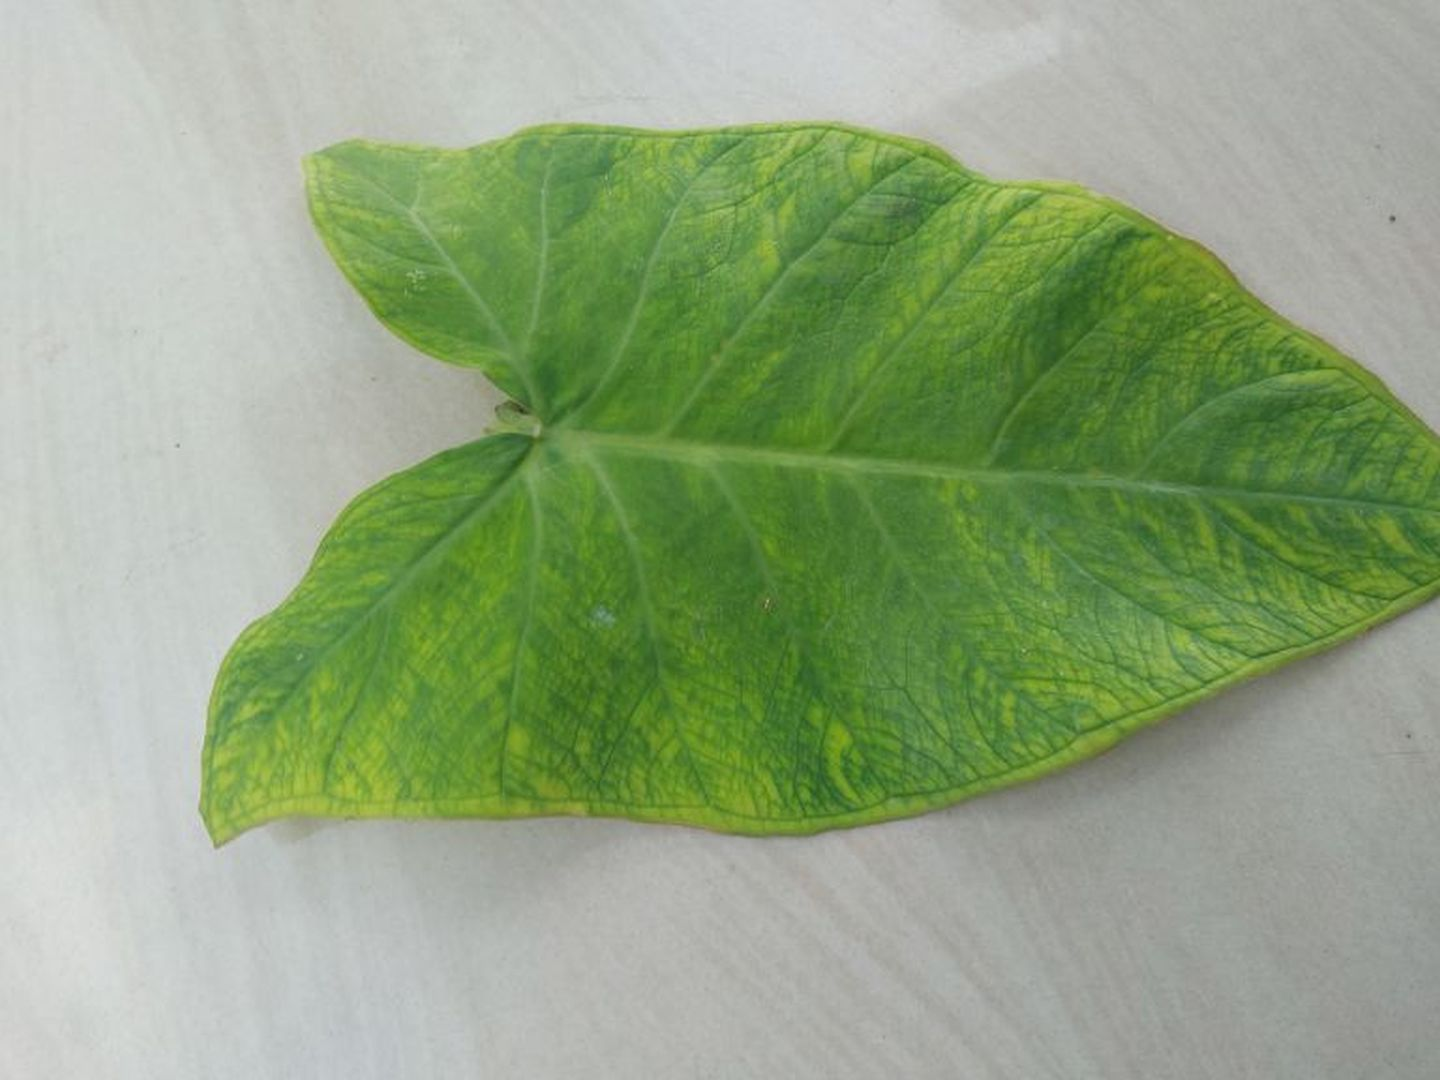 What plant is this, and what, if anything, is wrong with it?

taro, mosaic
